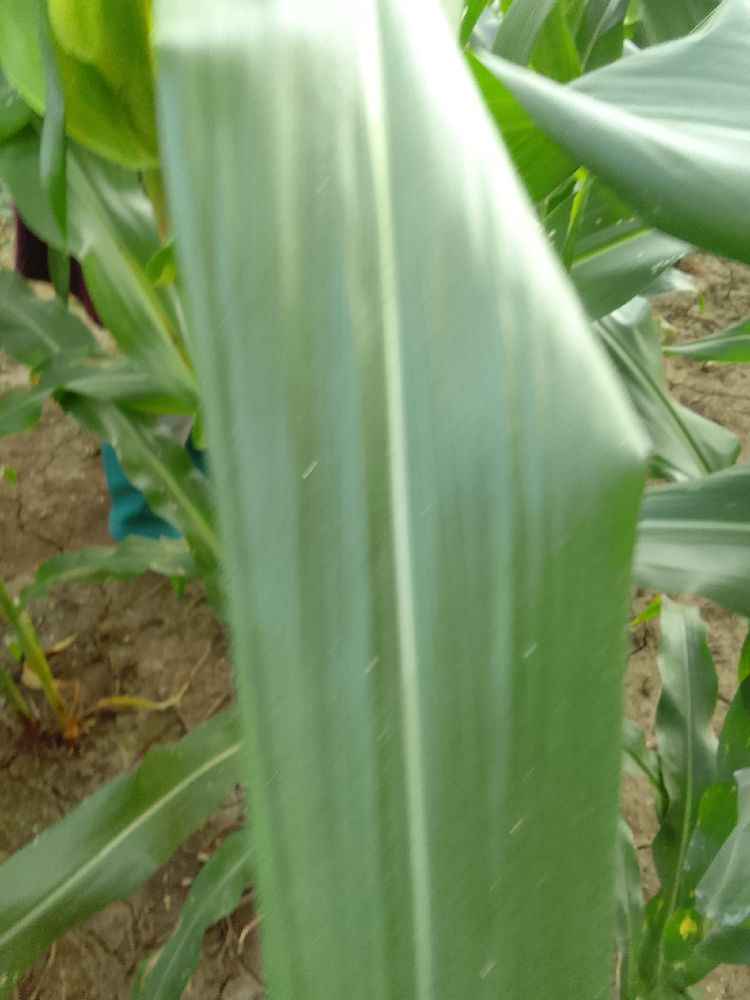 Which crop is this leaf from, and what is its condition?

maize, healthy
